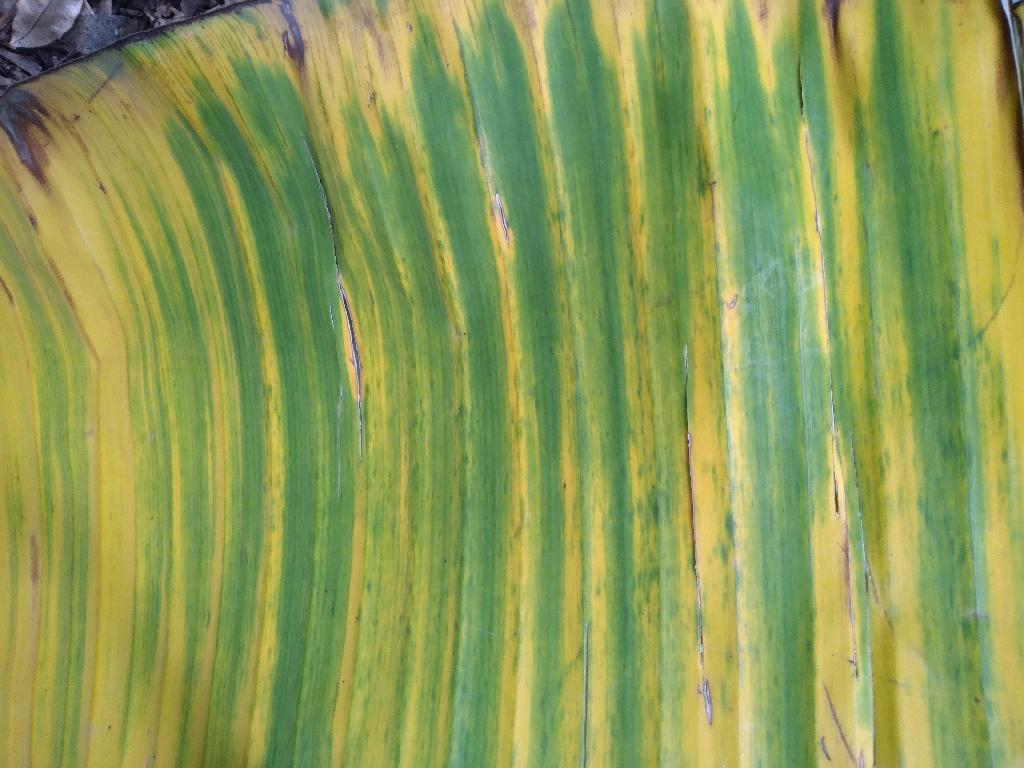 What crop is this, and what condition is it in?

banana, fusarium wilt race 1
